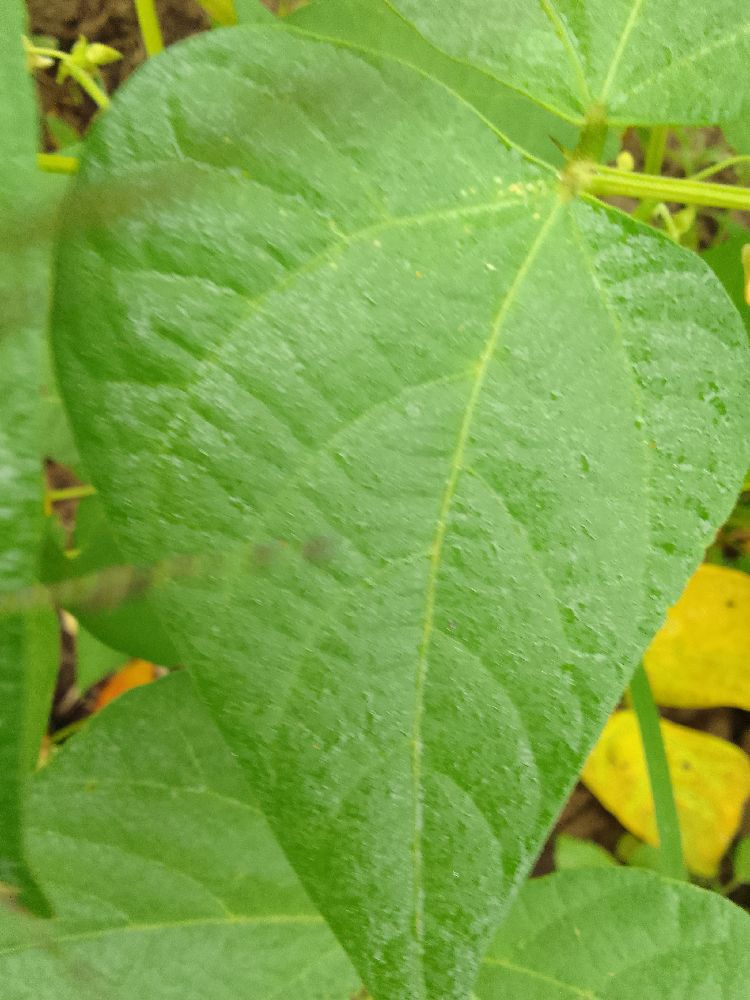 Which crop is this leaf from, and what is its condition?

common bean, healthy
